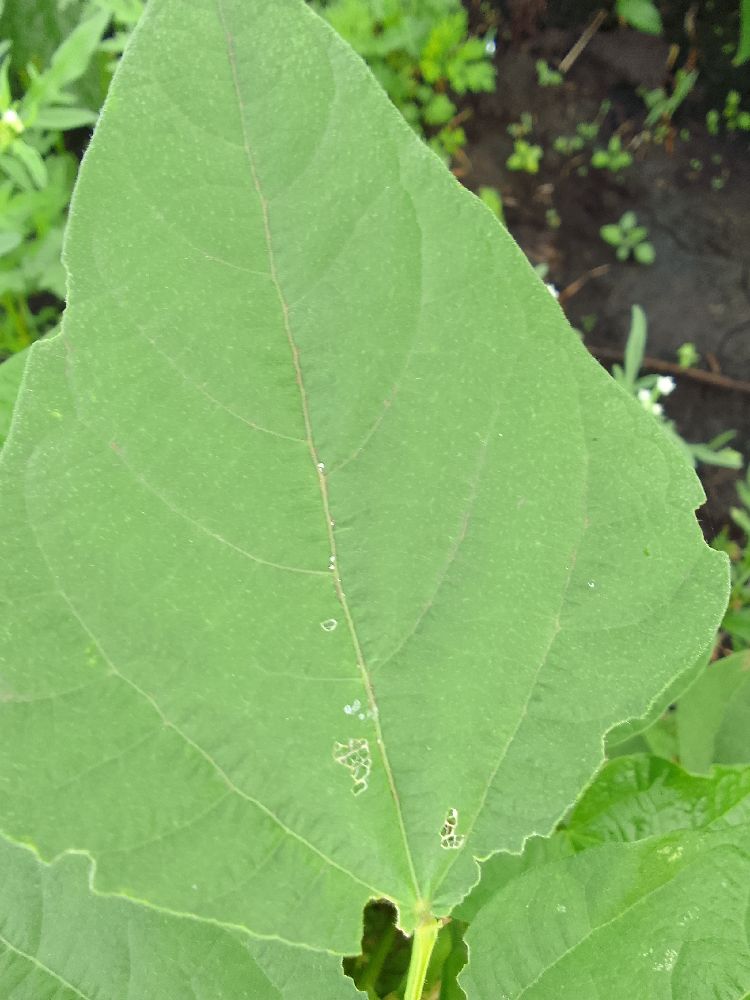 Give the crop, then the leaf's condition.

common bean, healthy
